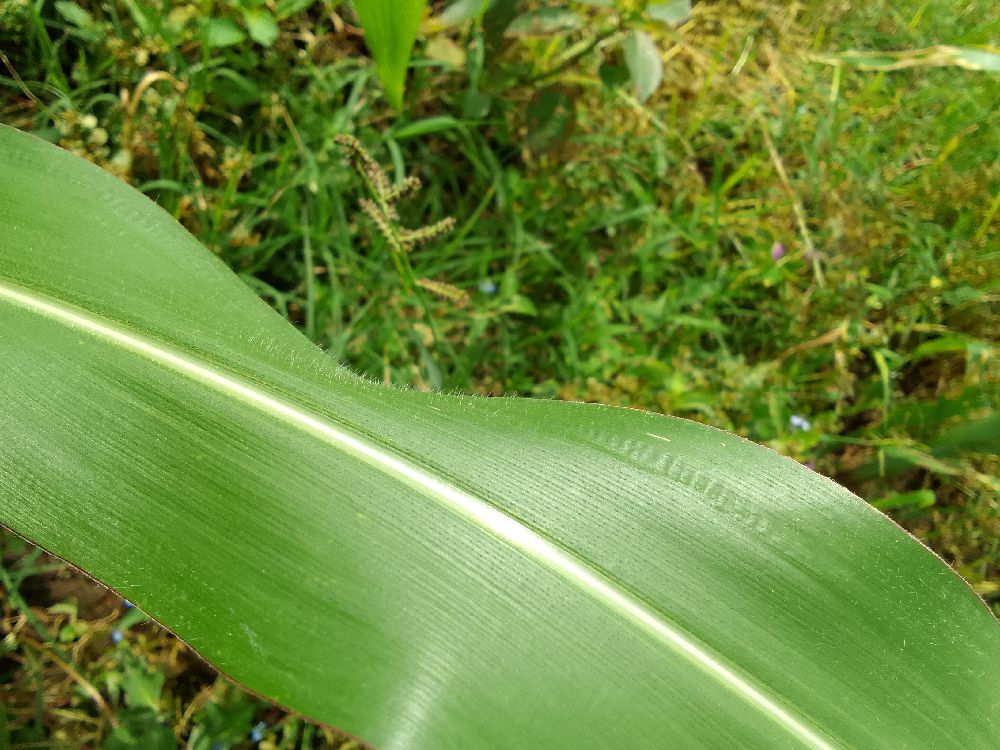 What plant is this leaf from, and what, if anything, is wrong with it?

maize, healthy
